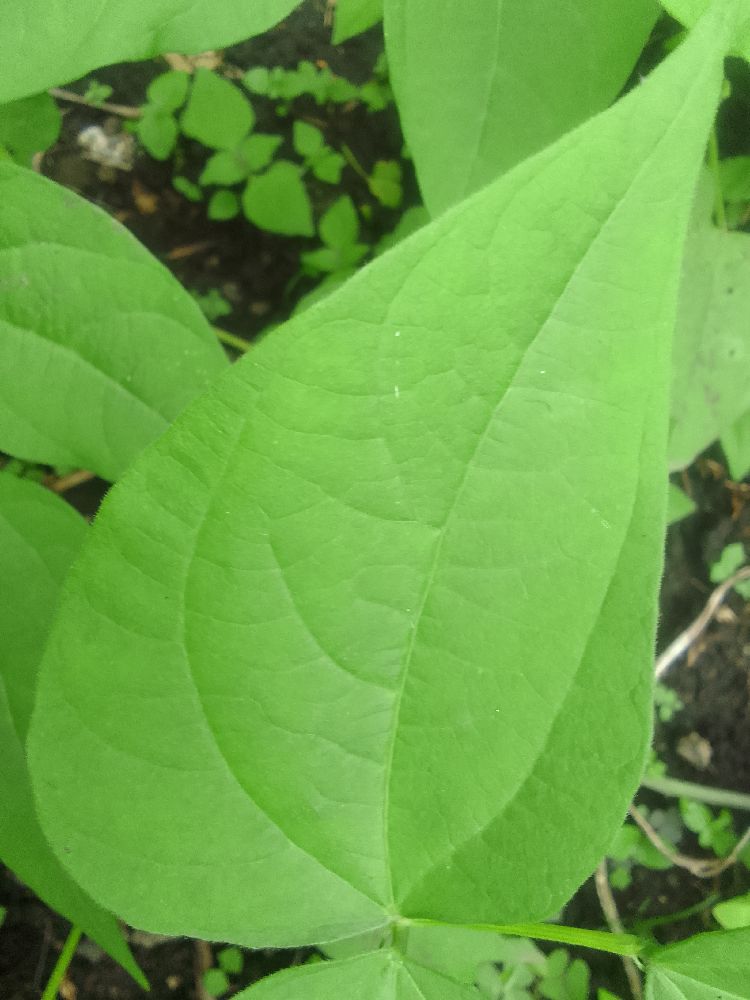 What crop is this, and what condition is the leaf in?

common bean, healthy
